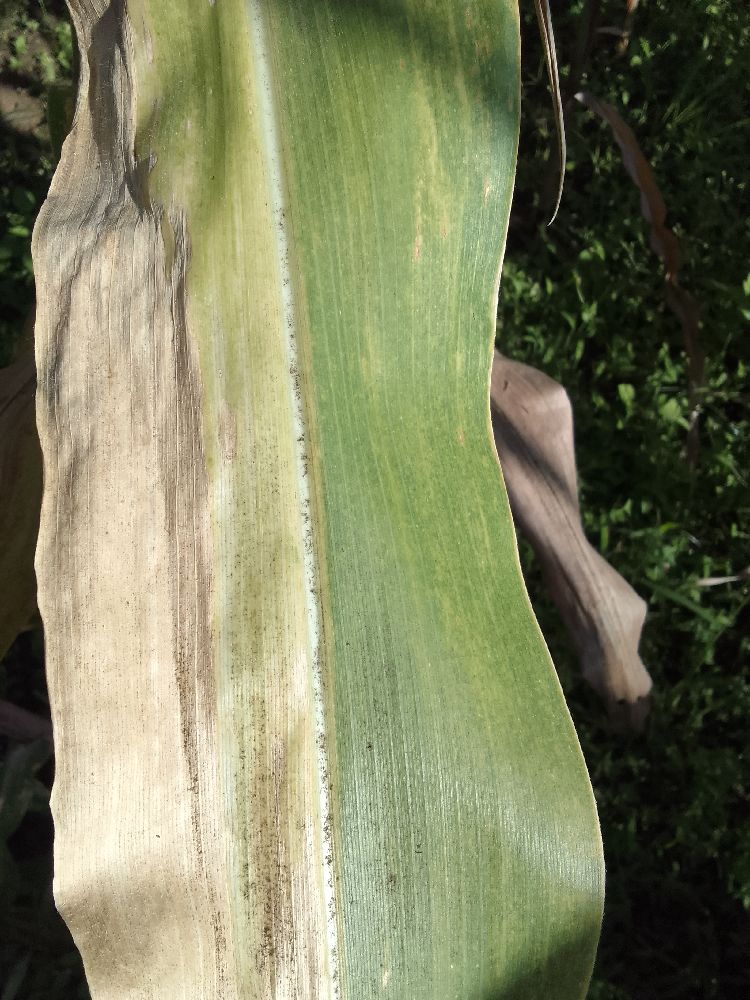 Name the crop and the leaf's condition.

maize, maize lethal necrosis
